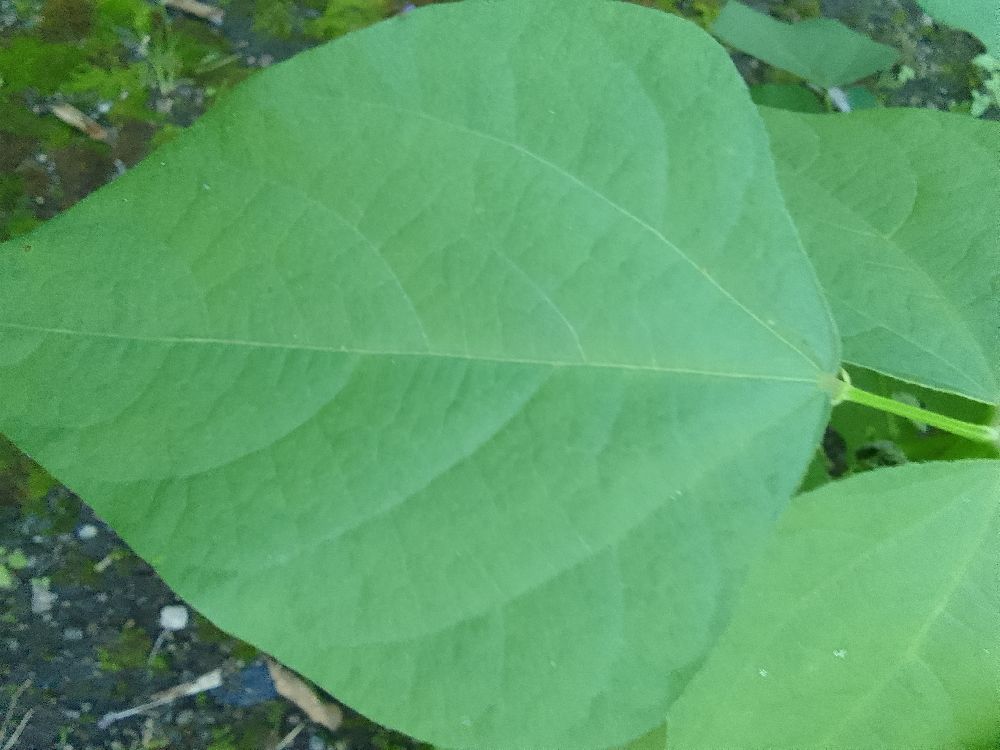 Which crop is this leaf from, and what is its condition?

common bean, healthy
